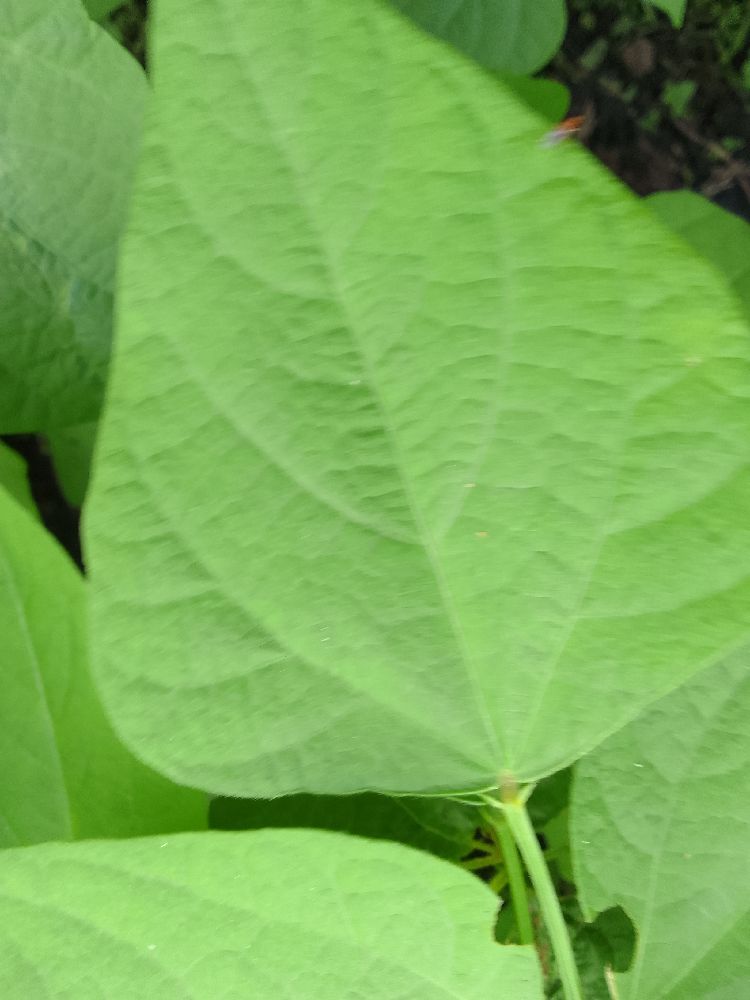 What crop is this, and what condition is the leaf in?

common bean, healthy
